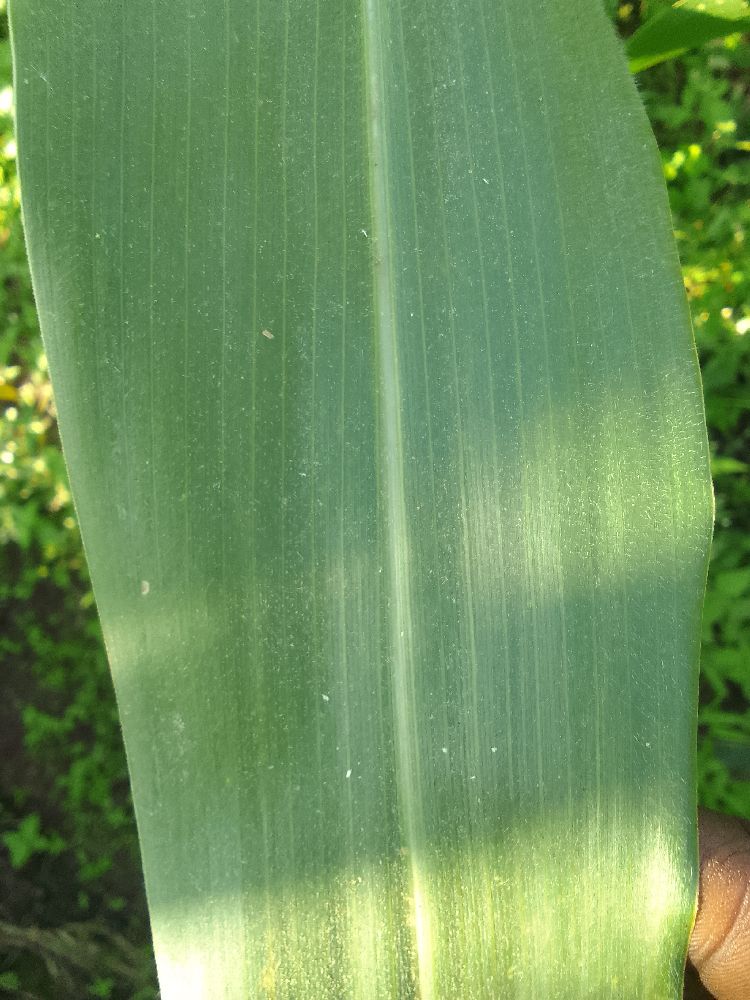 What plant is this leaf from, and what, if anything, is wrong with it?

maize, healthy
